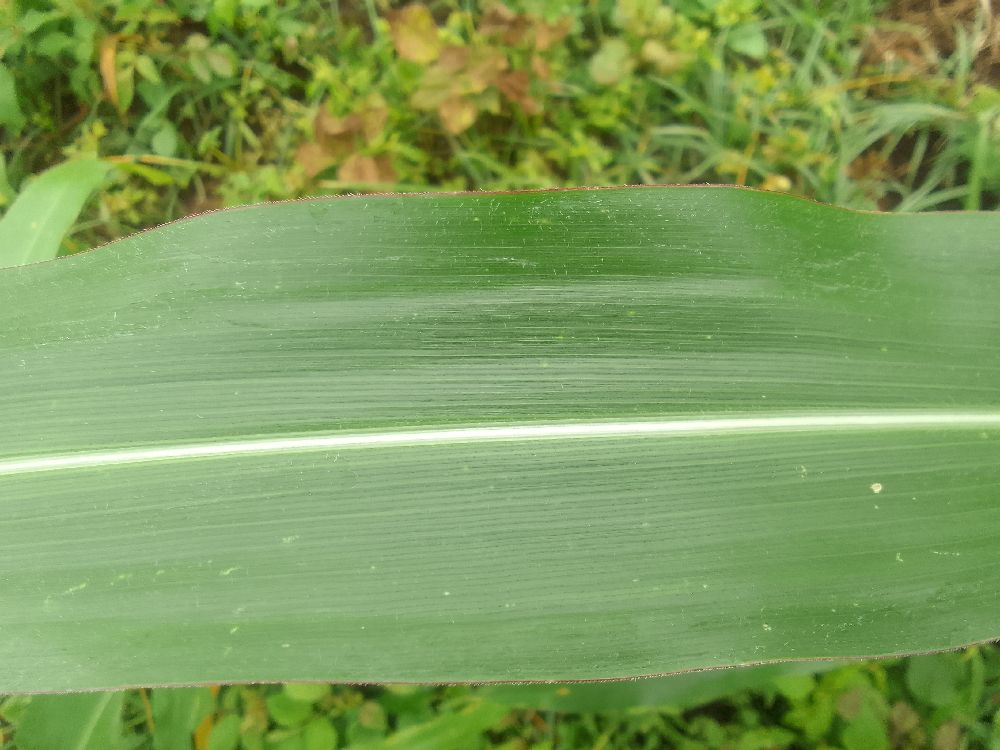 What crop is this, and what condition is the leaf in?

maize, healthy
